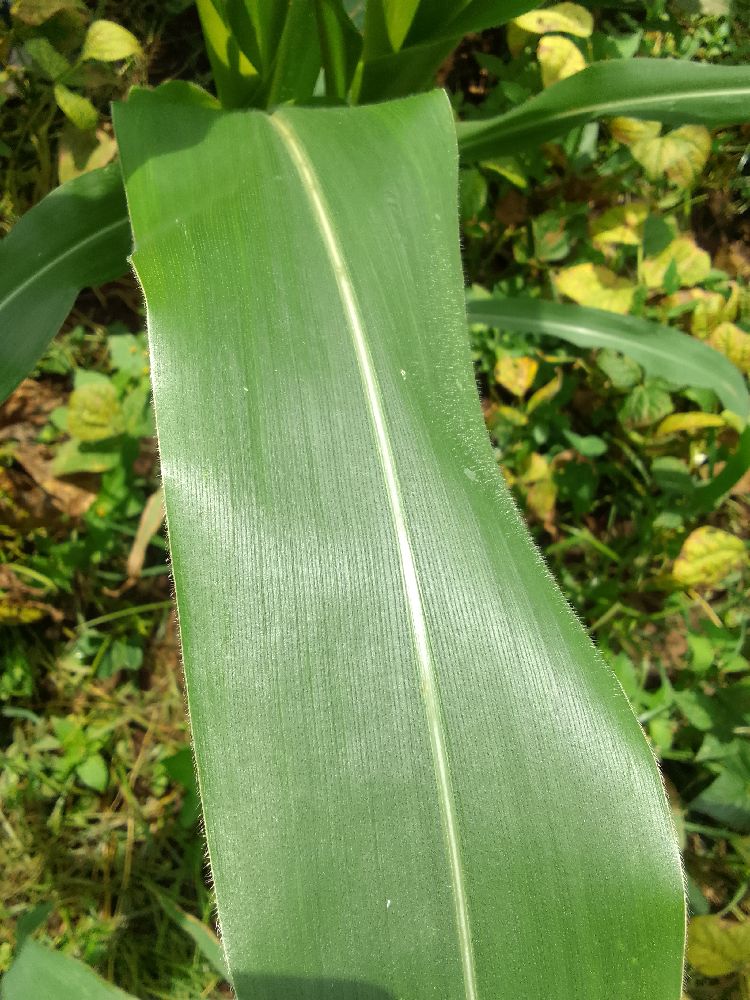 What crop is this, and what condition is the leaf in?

maize, healthy
